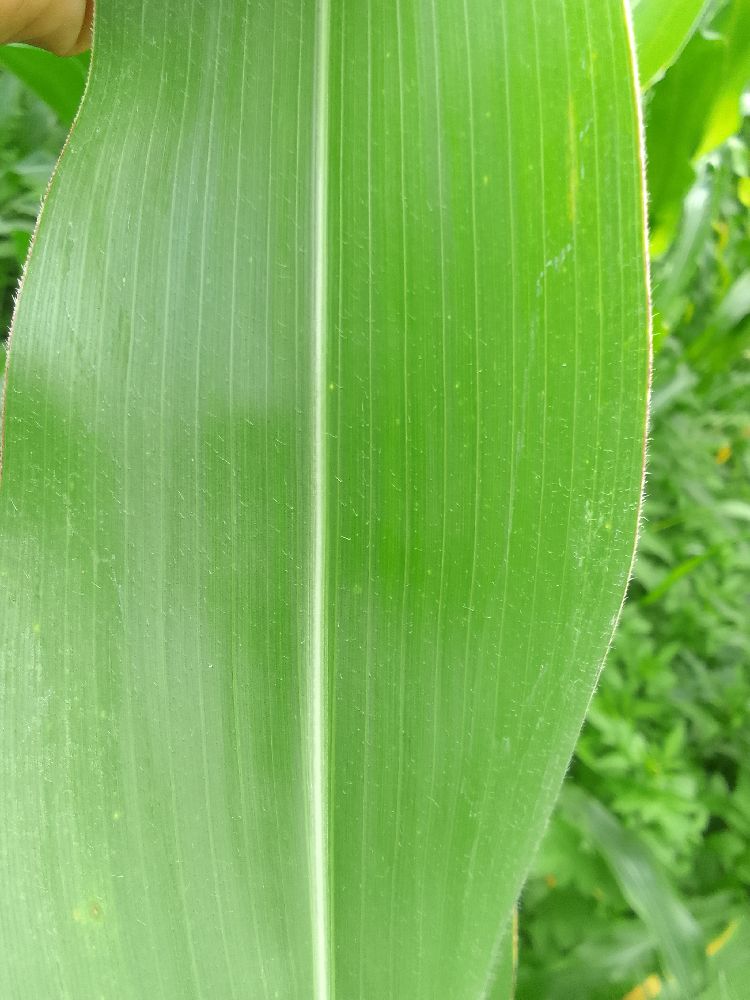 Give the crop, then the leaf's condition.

maize, healthy
